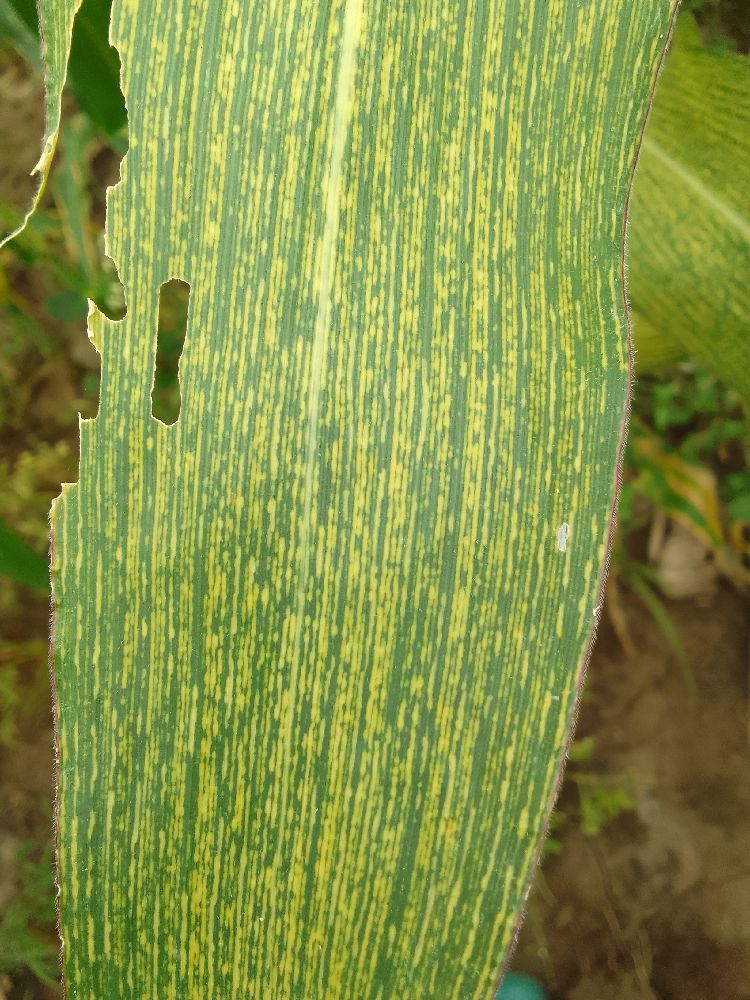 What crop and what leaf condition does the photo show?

maize, maize streak virus
